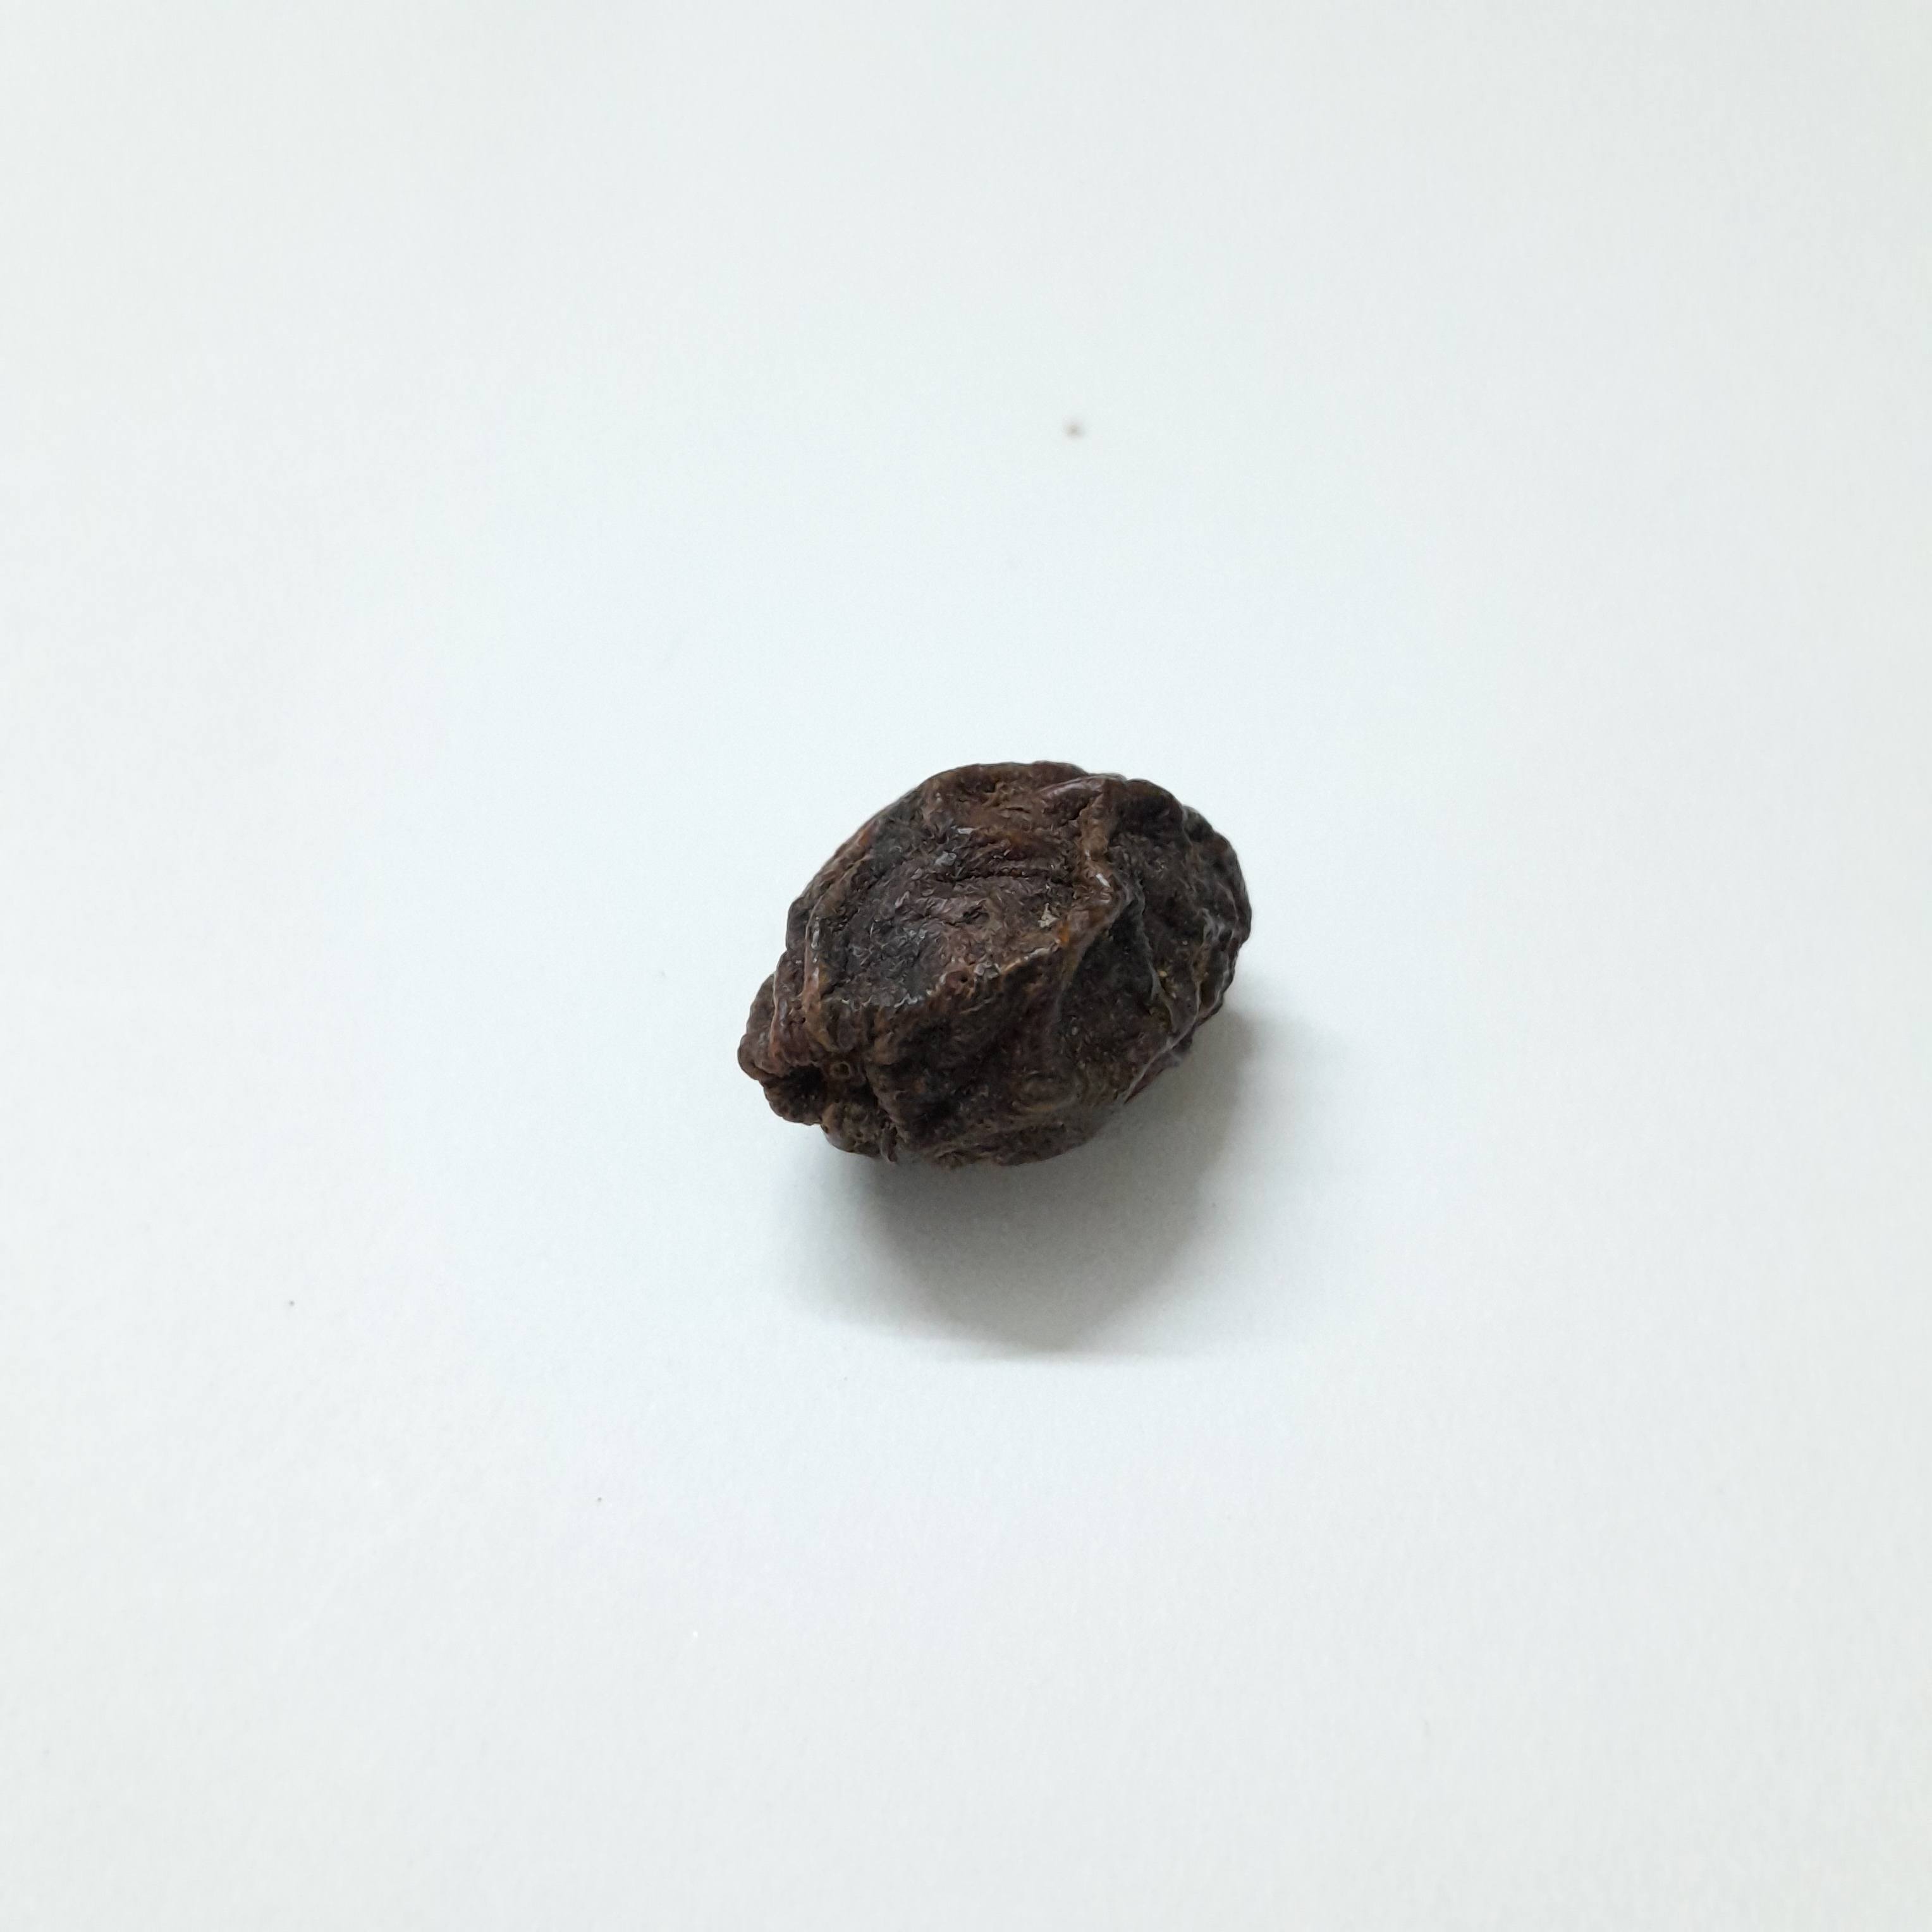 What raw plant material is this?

kadukharik
